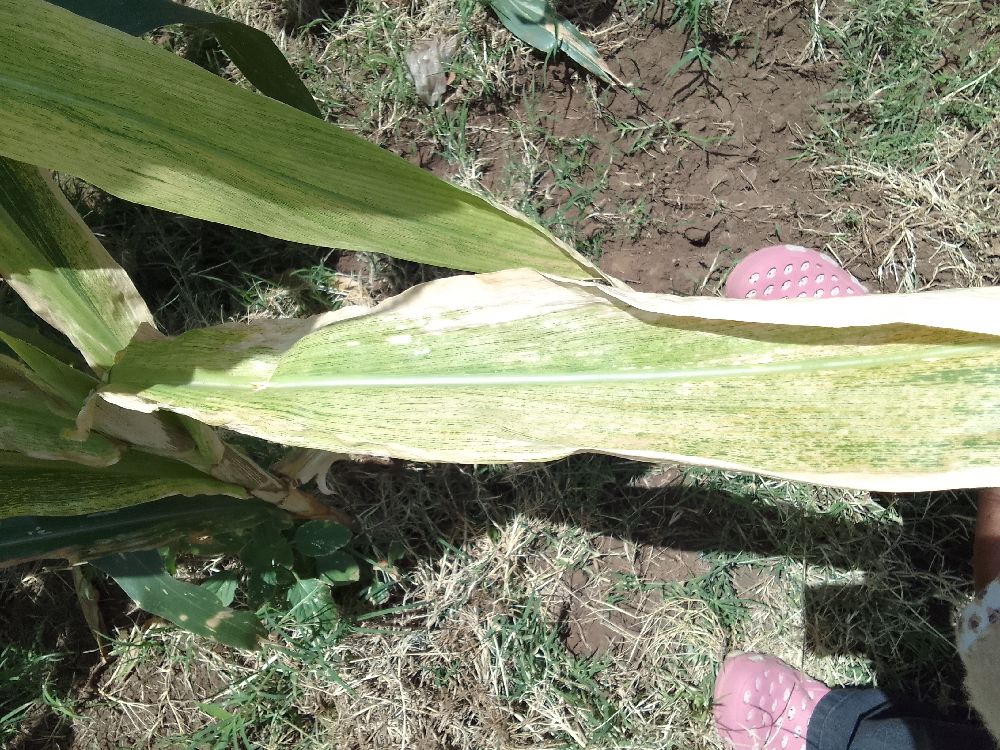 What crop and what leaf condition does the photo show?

maize, maize lethal necrosis
